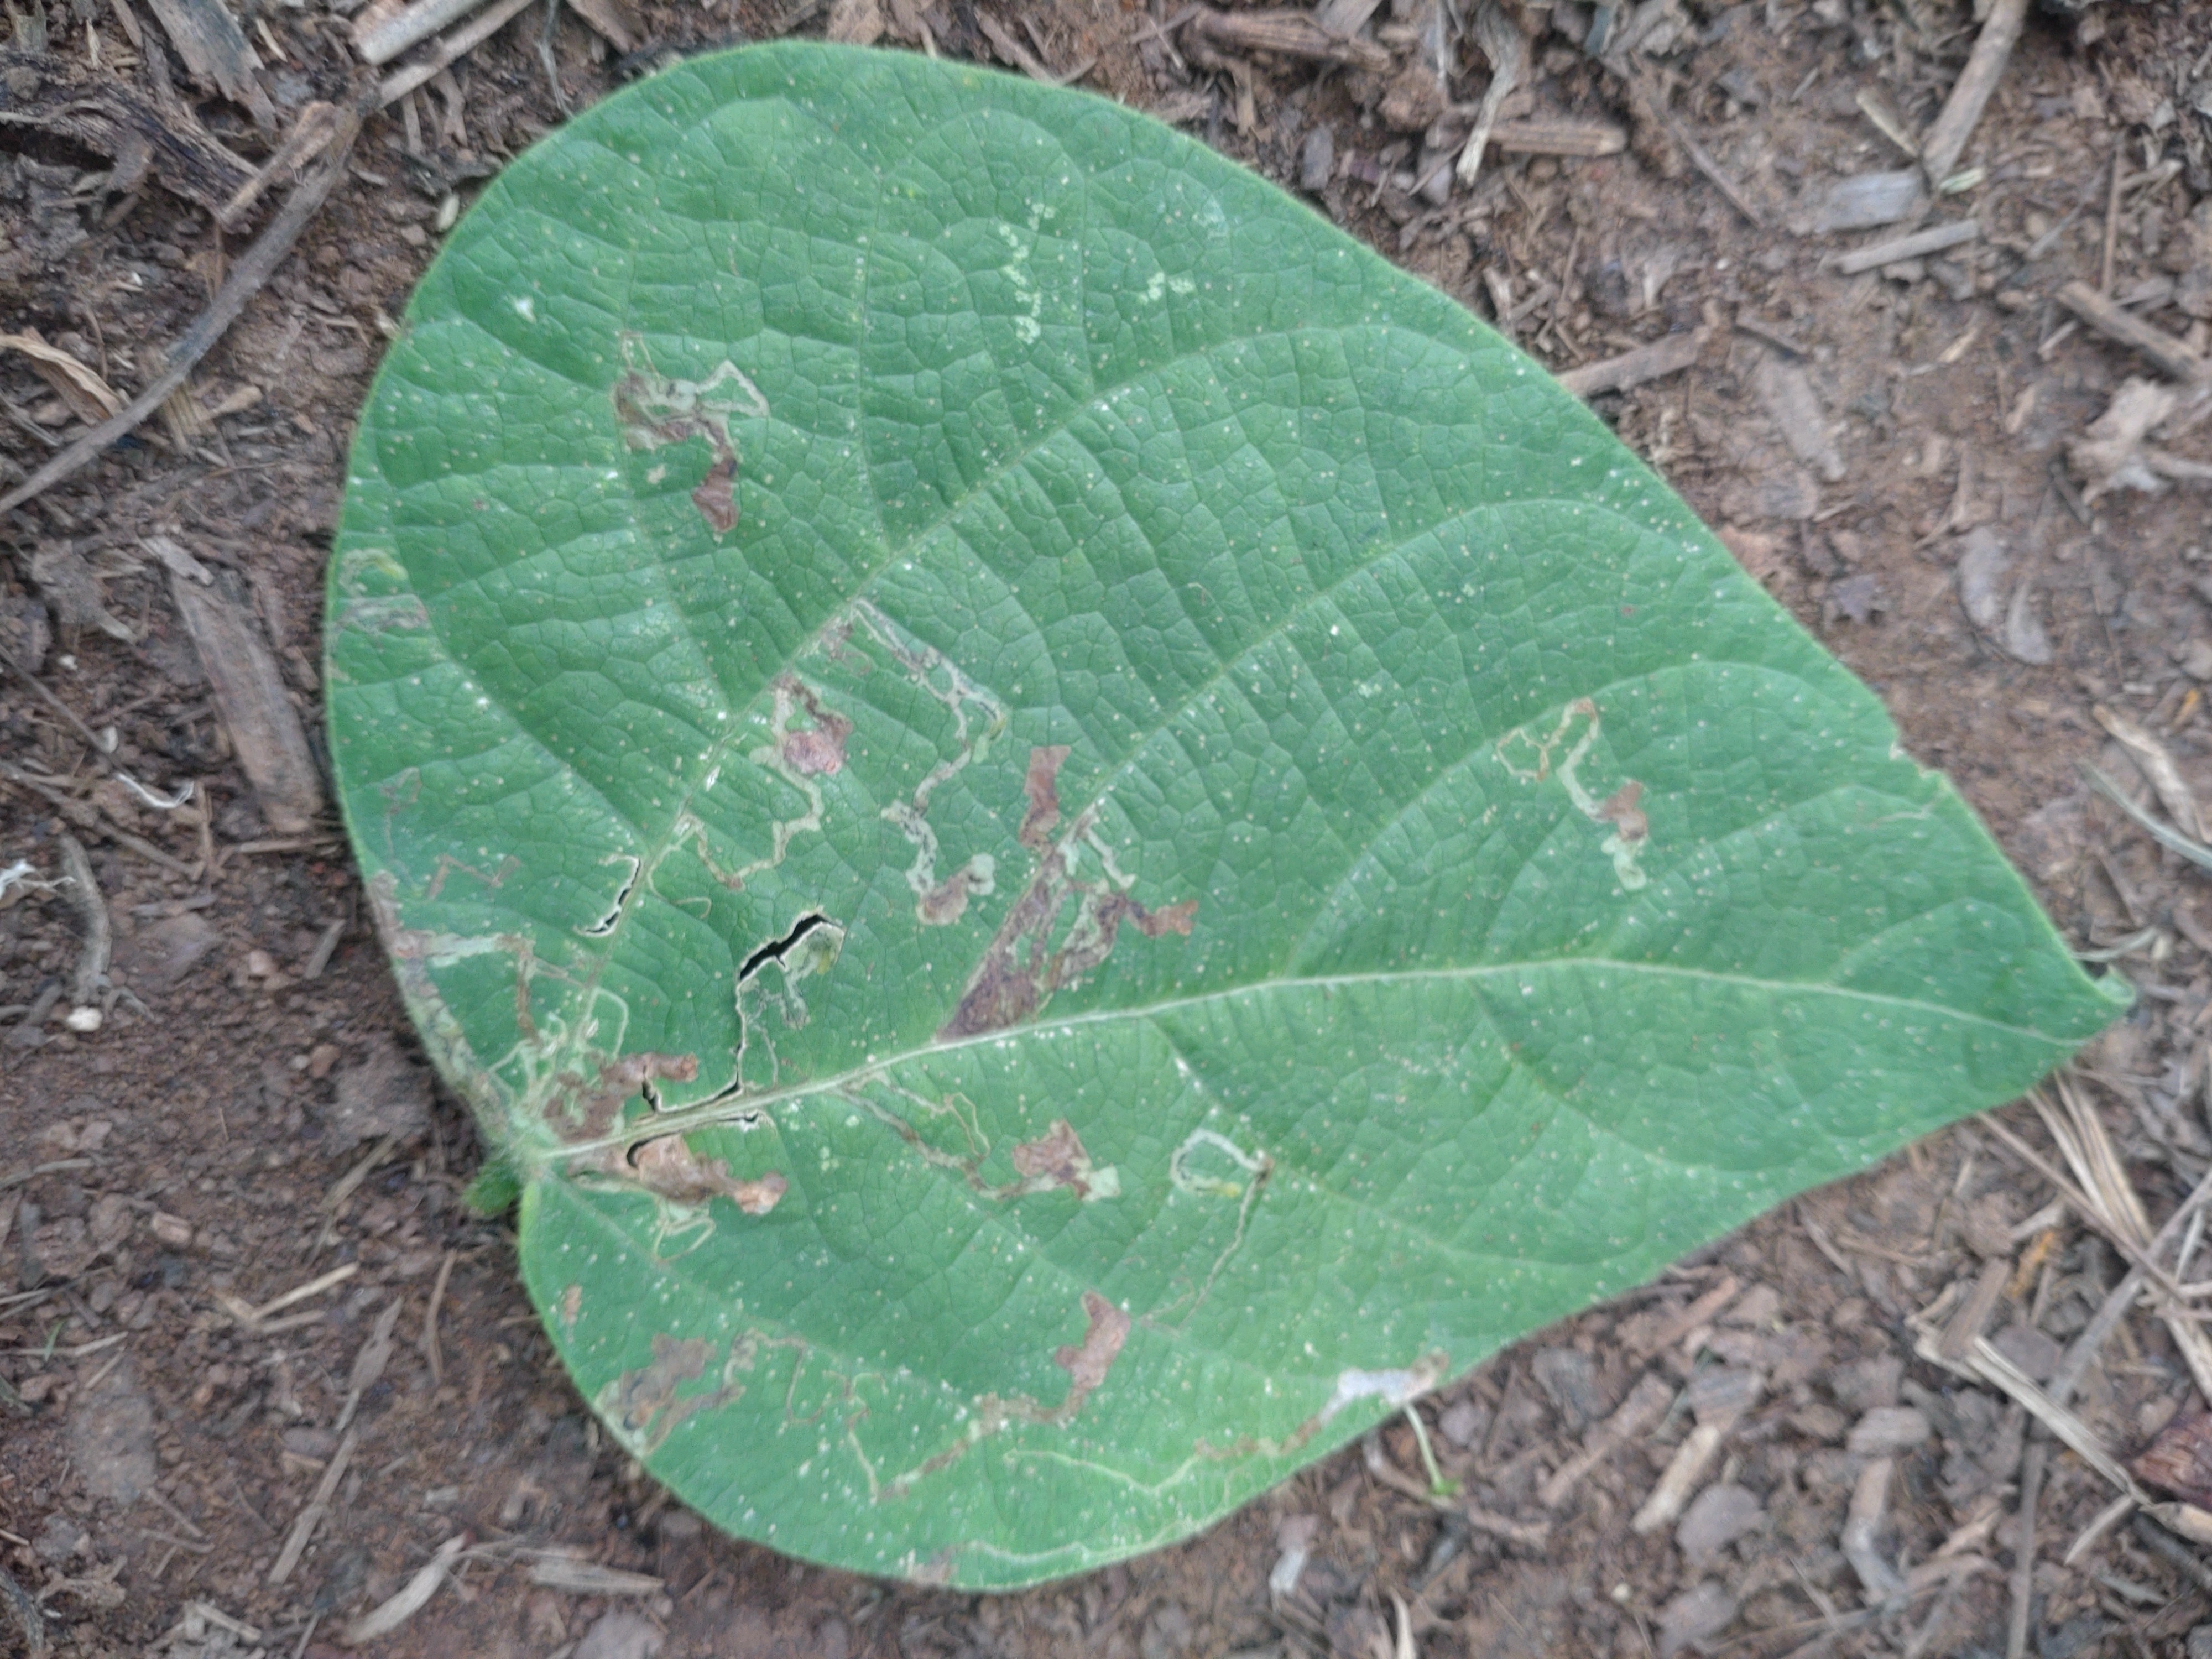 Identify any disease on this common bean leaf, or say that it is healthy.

anthracnose
